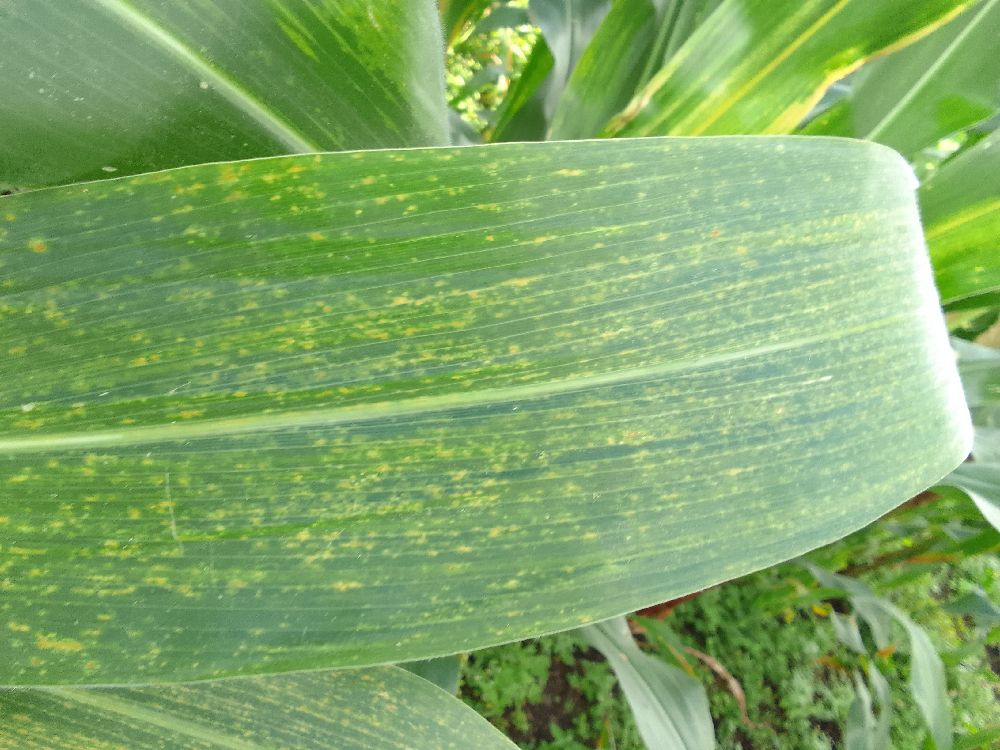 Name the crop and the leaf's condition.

maize, maize lethal necrosis
